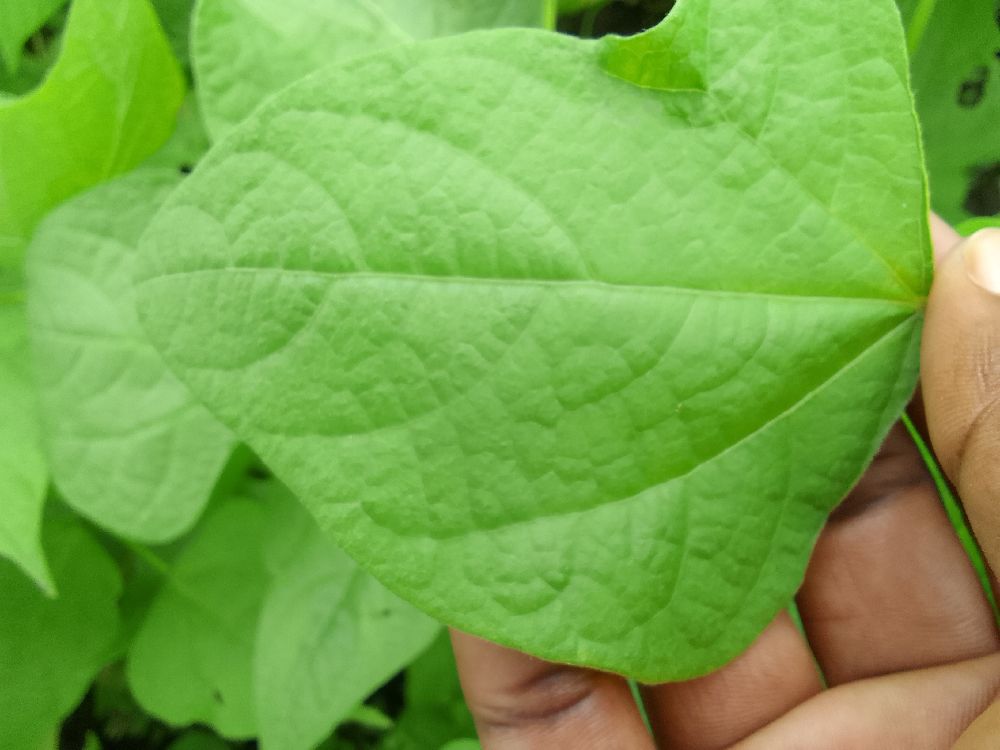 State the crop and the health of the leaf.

common bean, healthy
